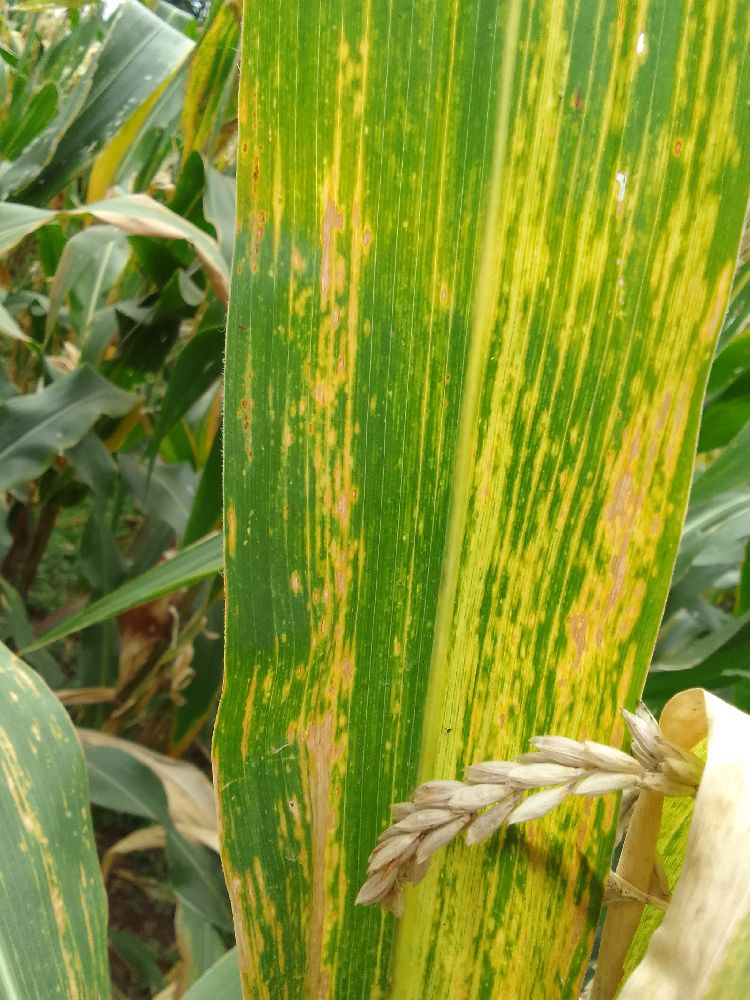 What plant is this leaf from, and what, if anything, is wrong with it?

maize, maize lethal necrosis
